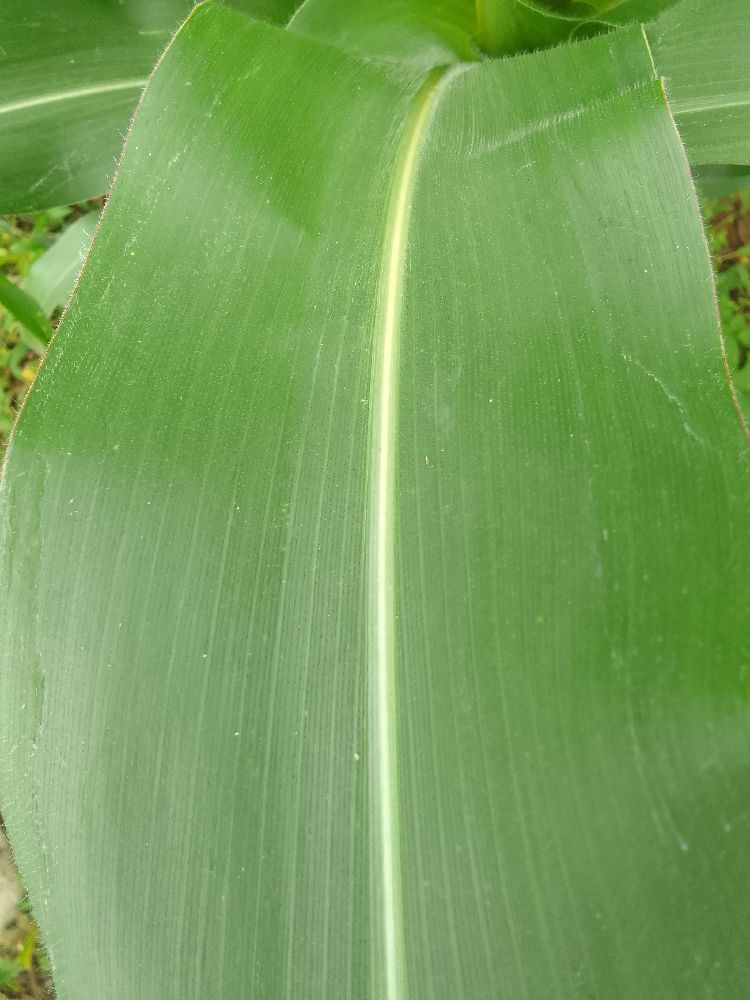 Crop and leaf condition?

maize, healthy
